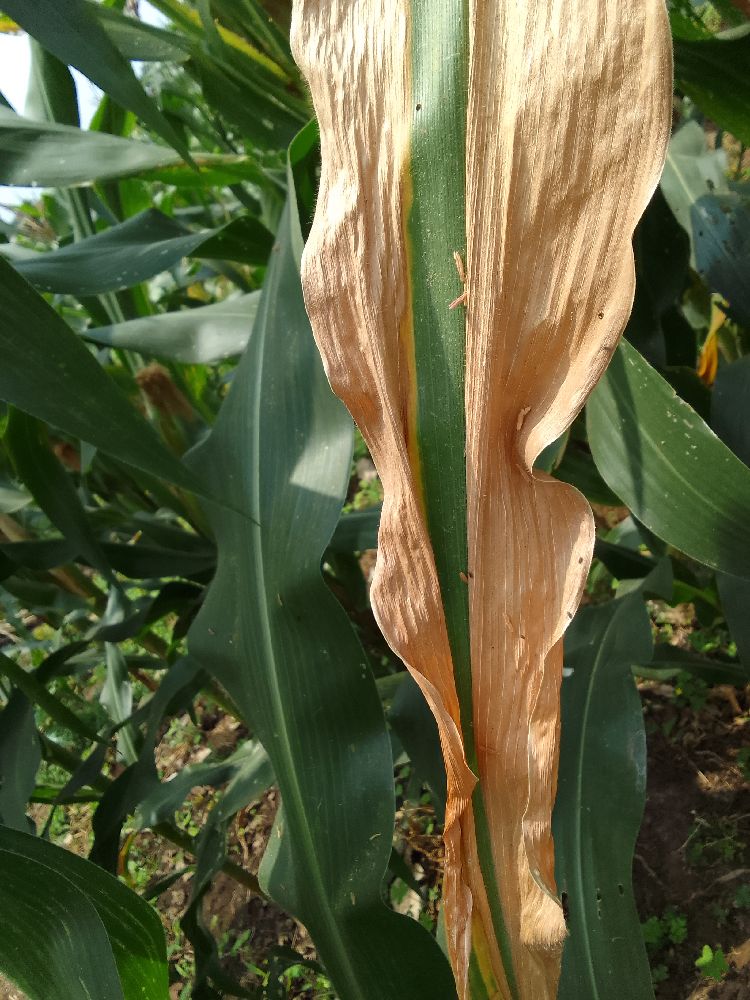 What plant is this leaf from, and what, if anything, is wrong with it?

maize, maize lethal necrosis
